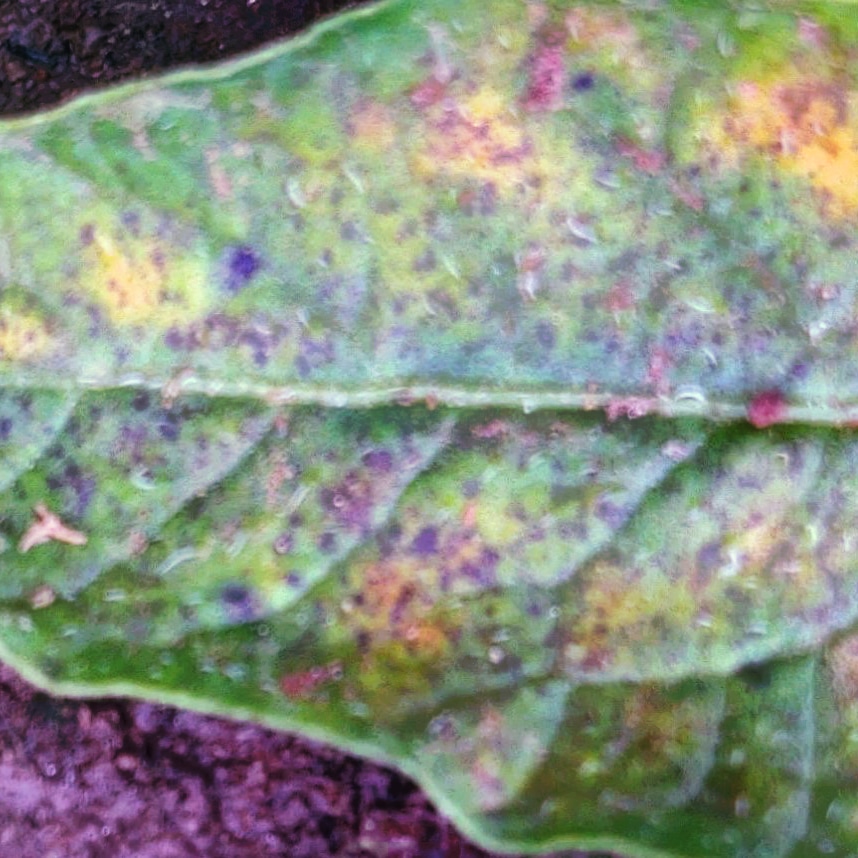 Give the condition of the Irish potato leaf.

late blight
